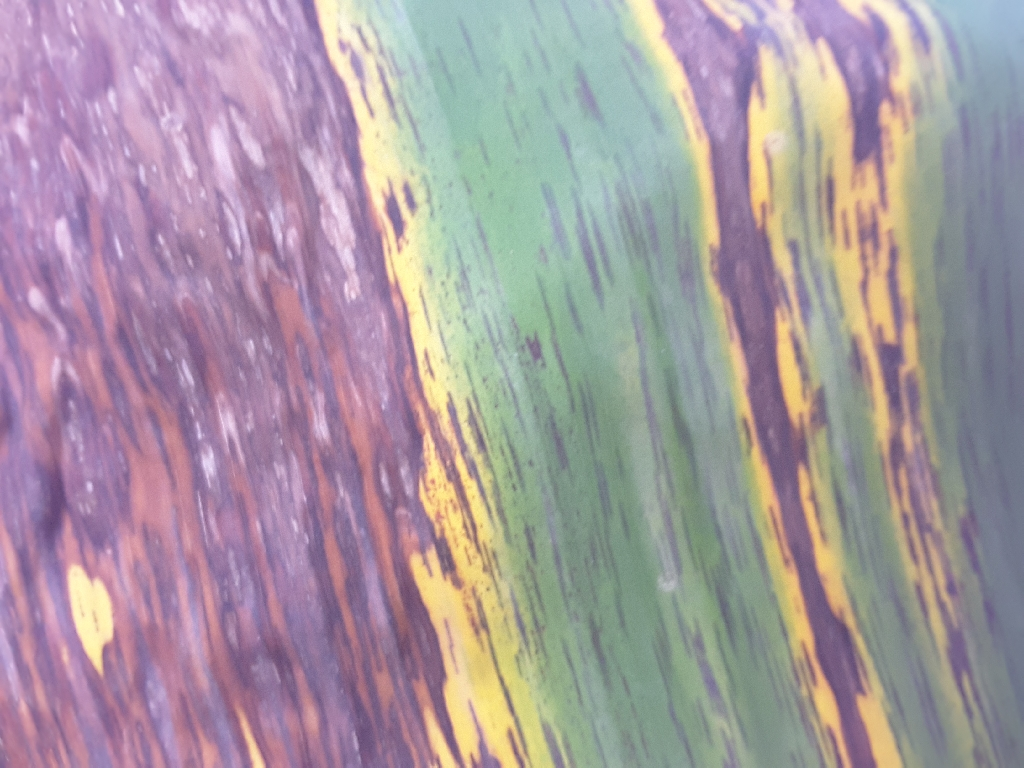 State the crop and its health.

banana, black sigatoka
